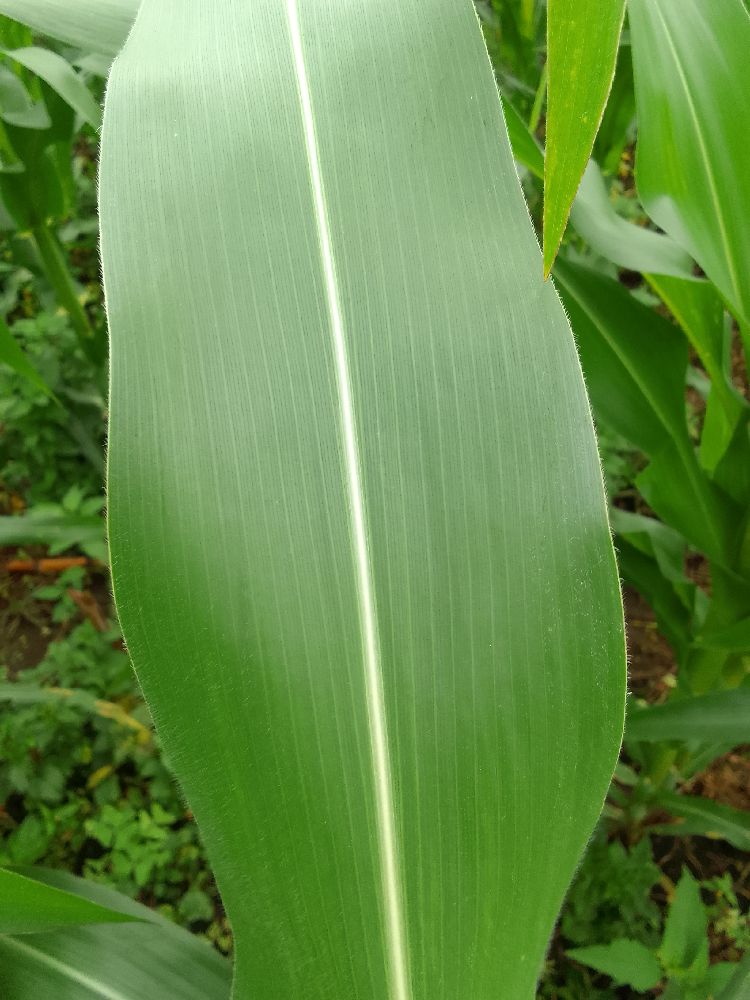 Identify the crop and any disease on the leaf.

maize, healthy
